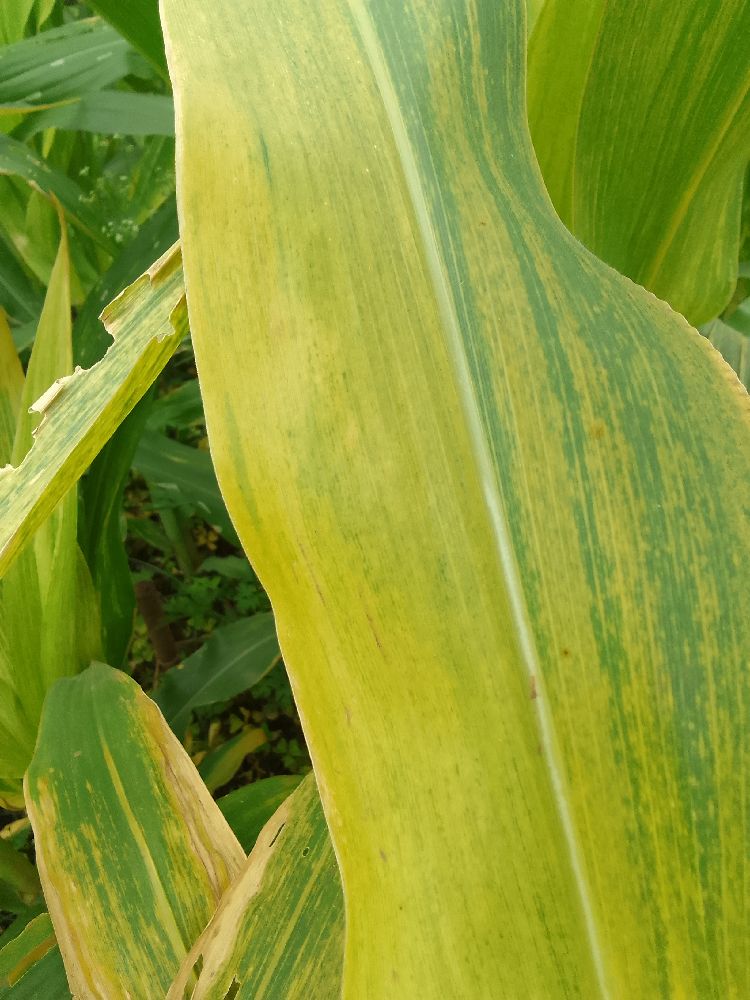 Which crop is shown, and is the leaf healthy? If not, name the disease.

maize, maize lethal necrosis
